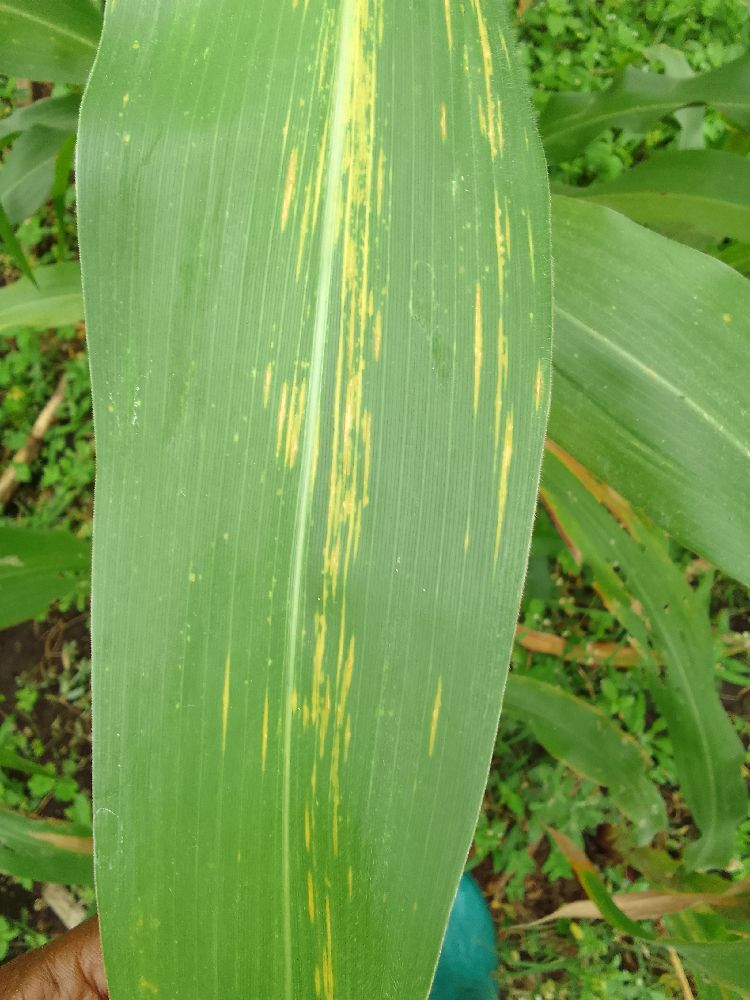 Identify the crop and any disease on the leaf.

maize, maize lethal necrosis
